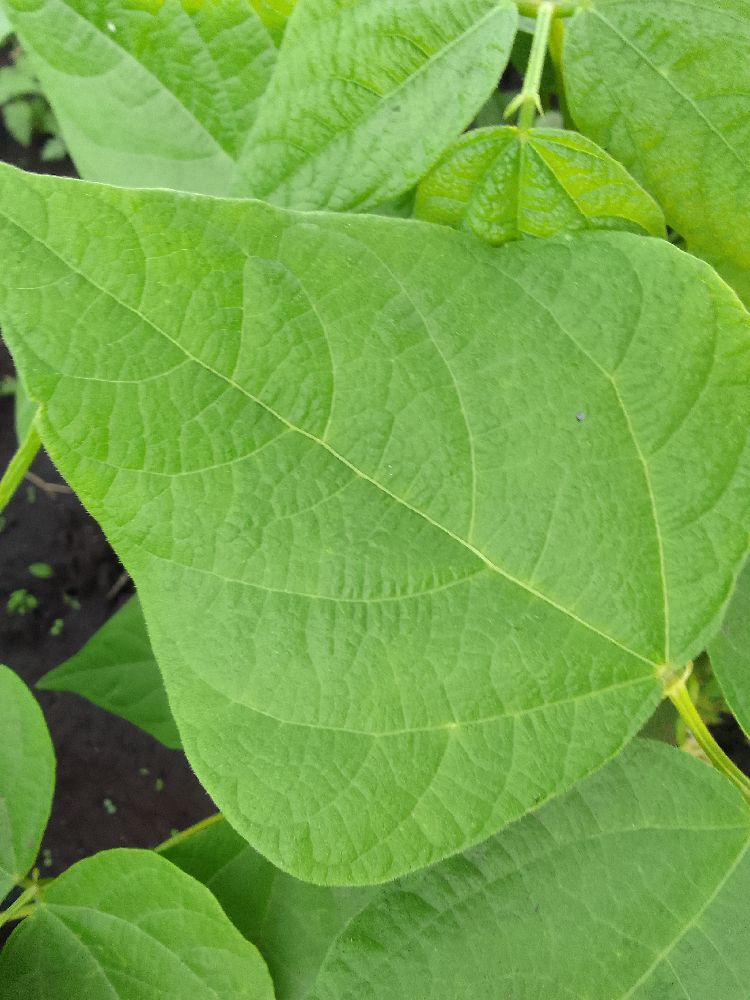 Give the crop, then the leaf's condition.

common bean, healthy
